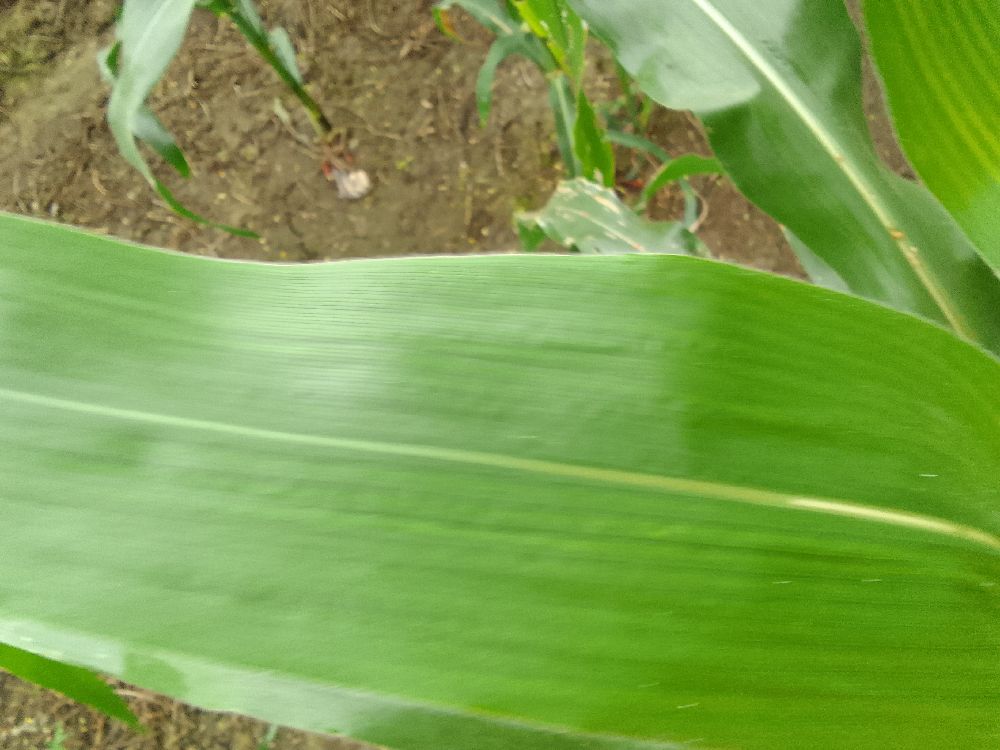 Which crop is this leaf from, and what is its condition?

maize, healthy
